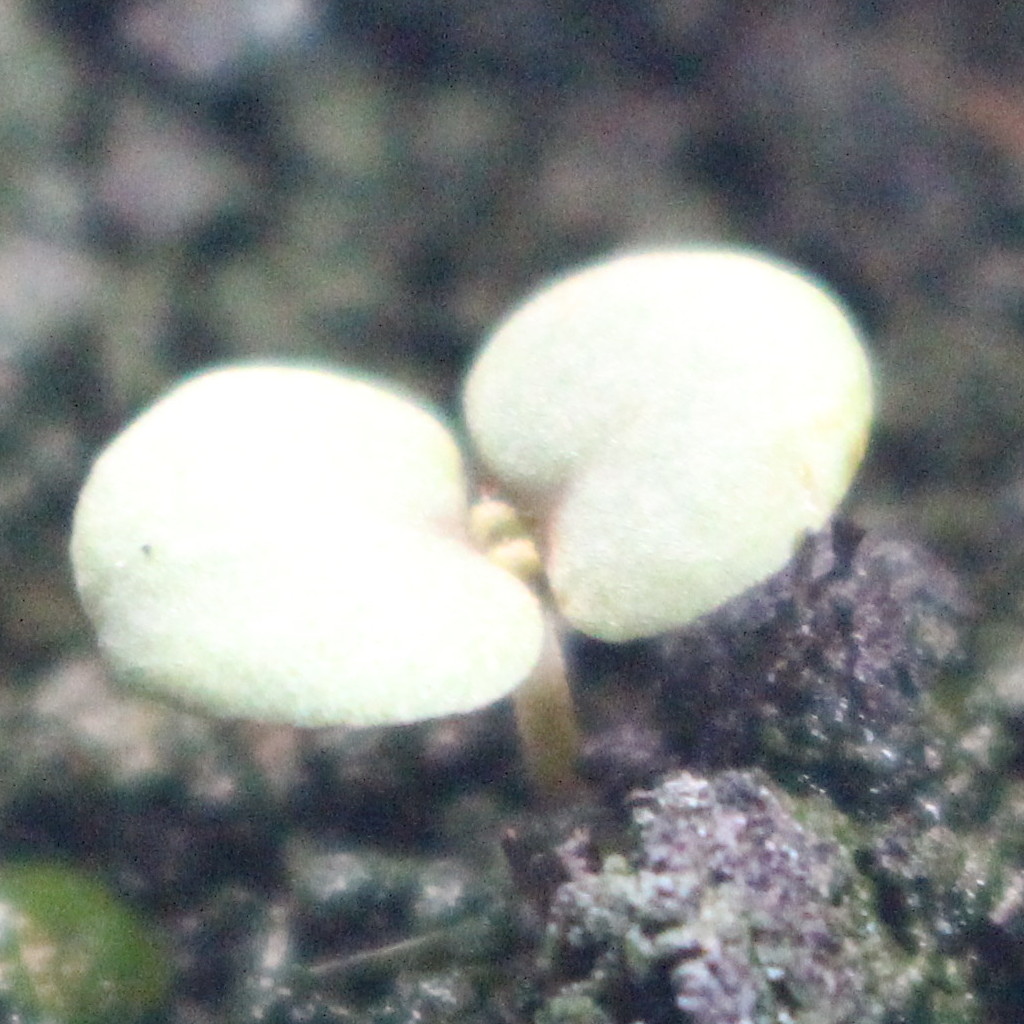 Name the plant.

Veronica persica
